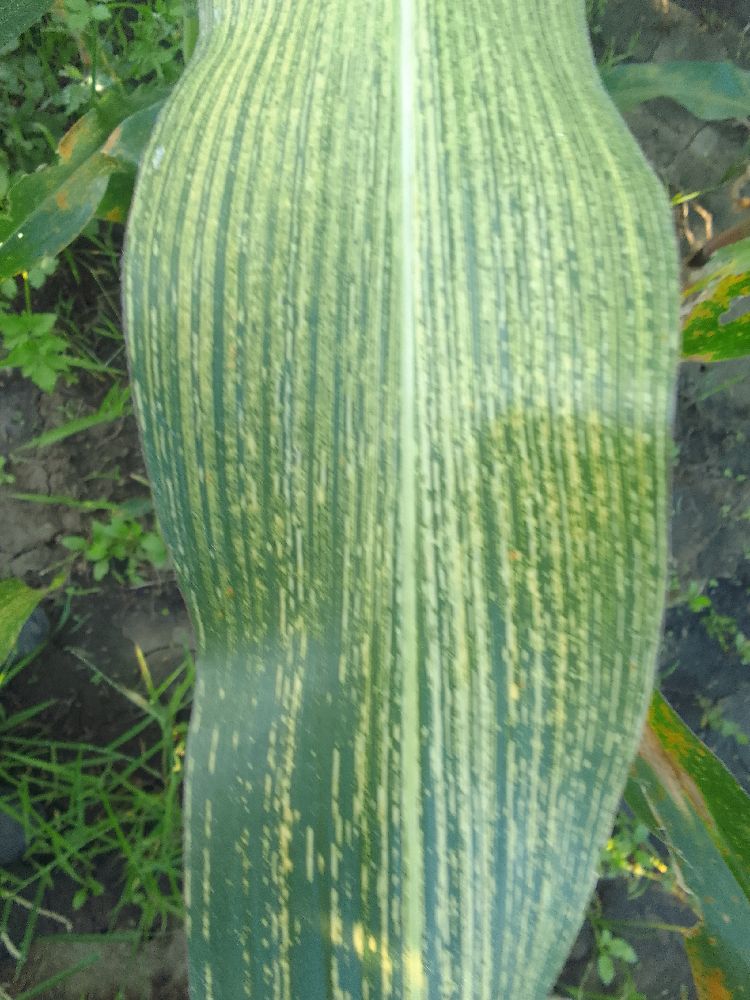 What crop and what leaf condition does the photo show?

maize, maize streak virus
